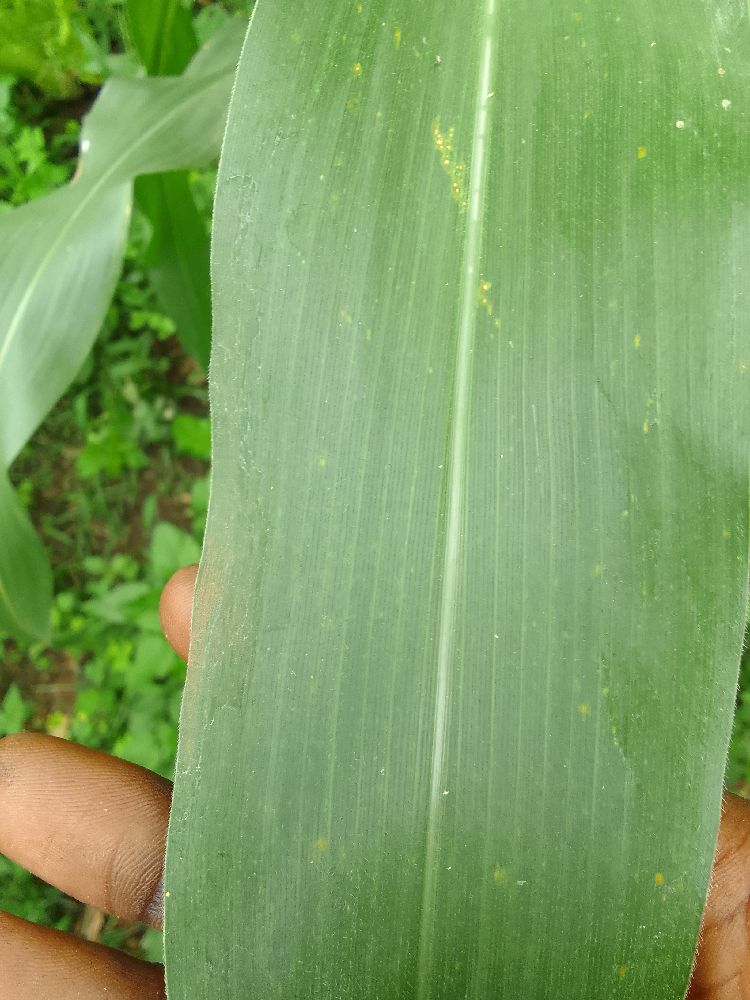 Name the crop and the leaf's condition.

maize, healthy
